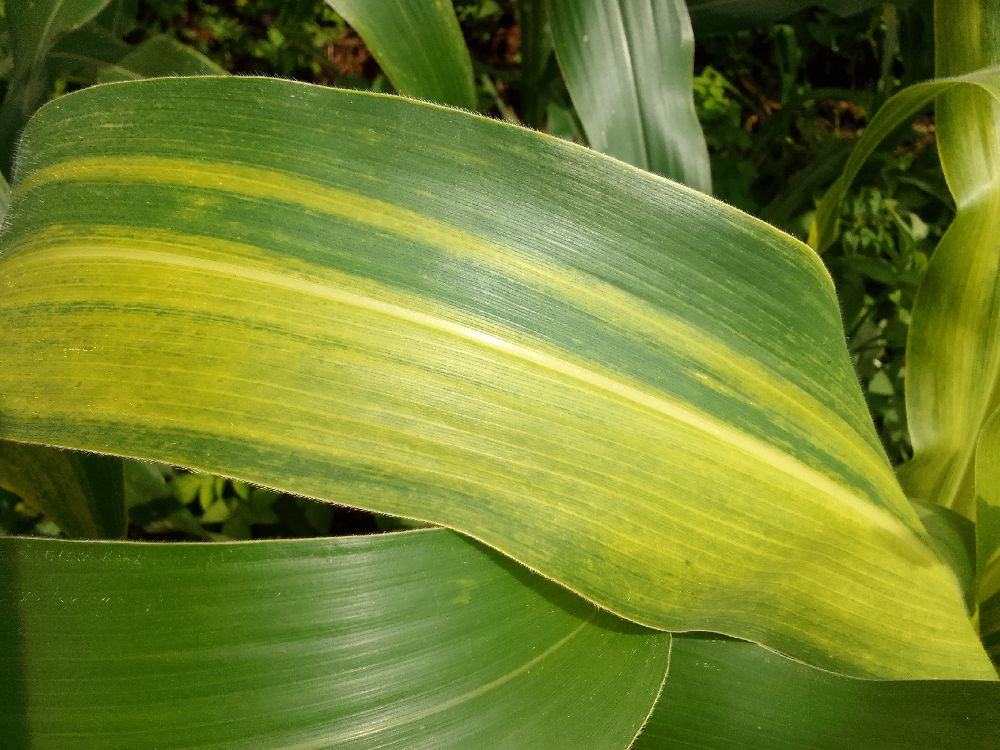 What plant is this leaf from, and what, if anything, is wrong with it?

maize, maize lethal necrosis
